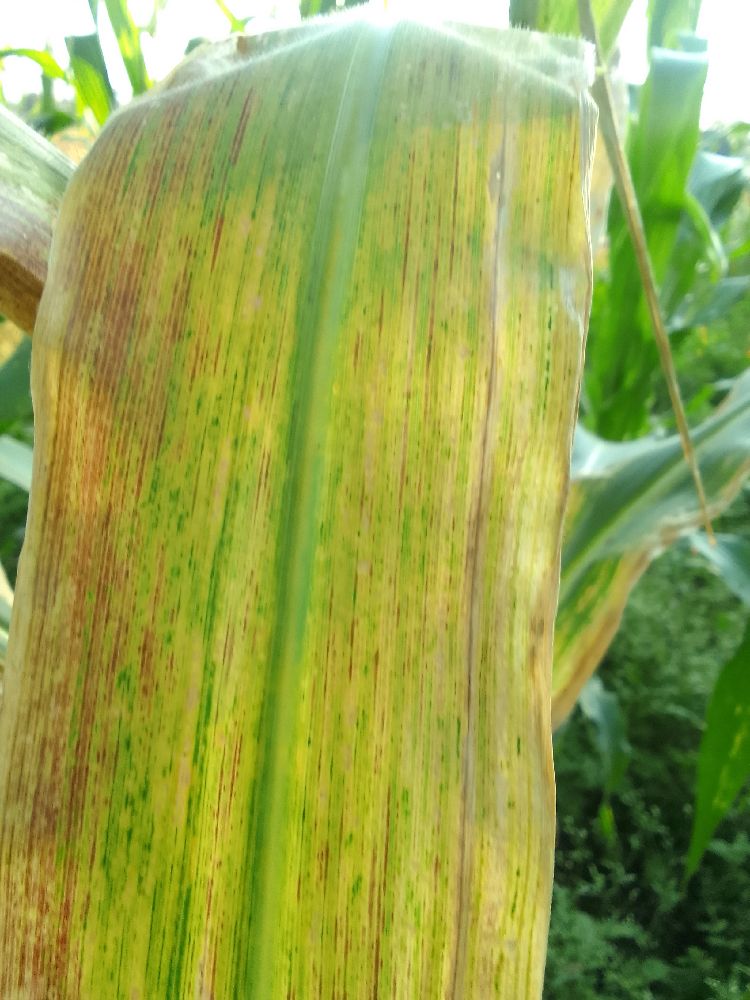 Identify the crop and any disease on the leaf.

maize, maize lethal necrosis
